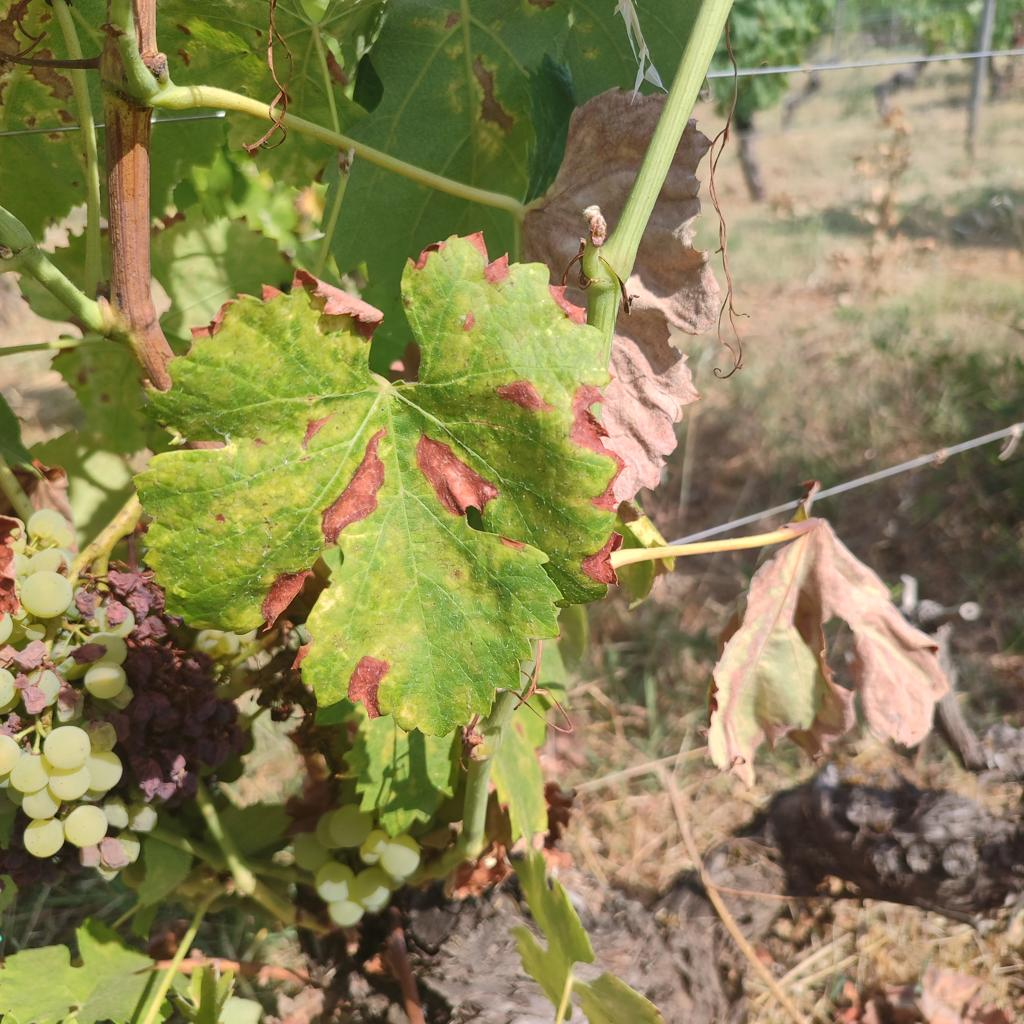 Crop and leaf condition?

grapevine, esca complex
